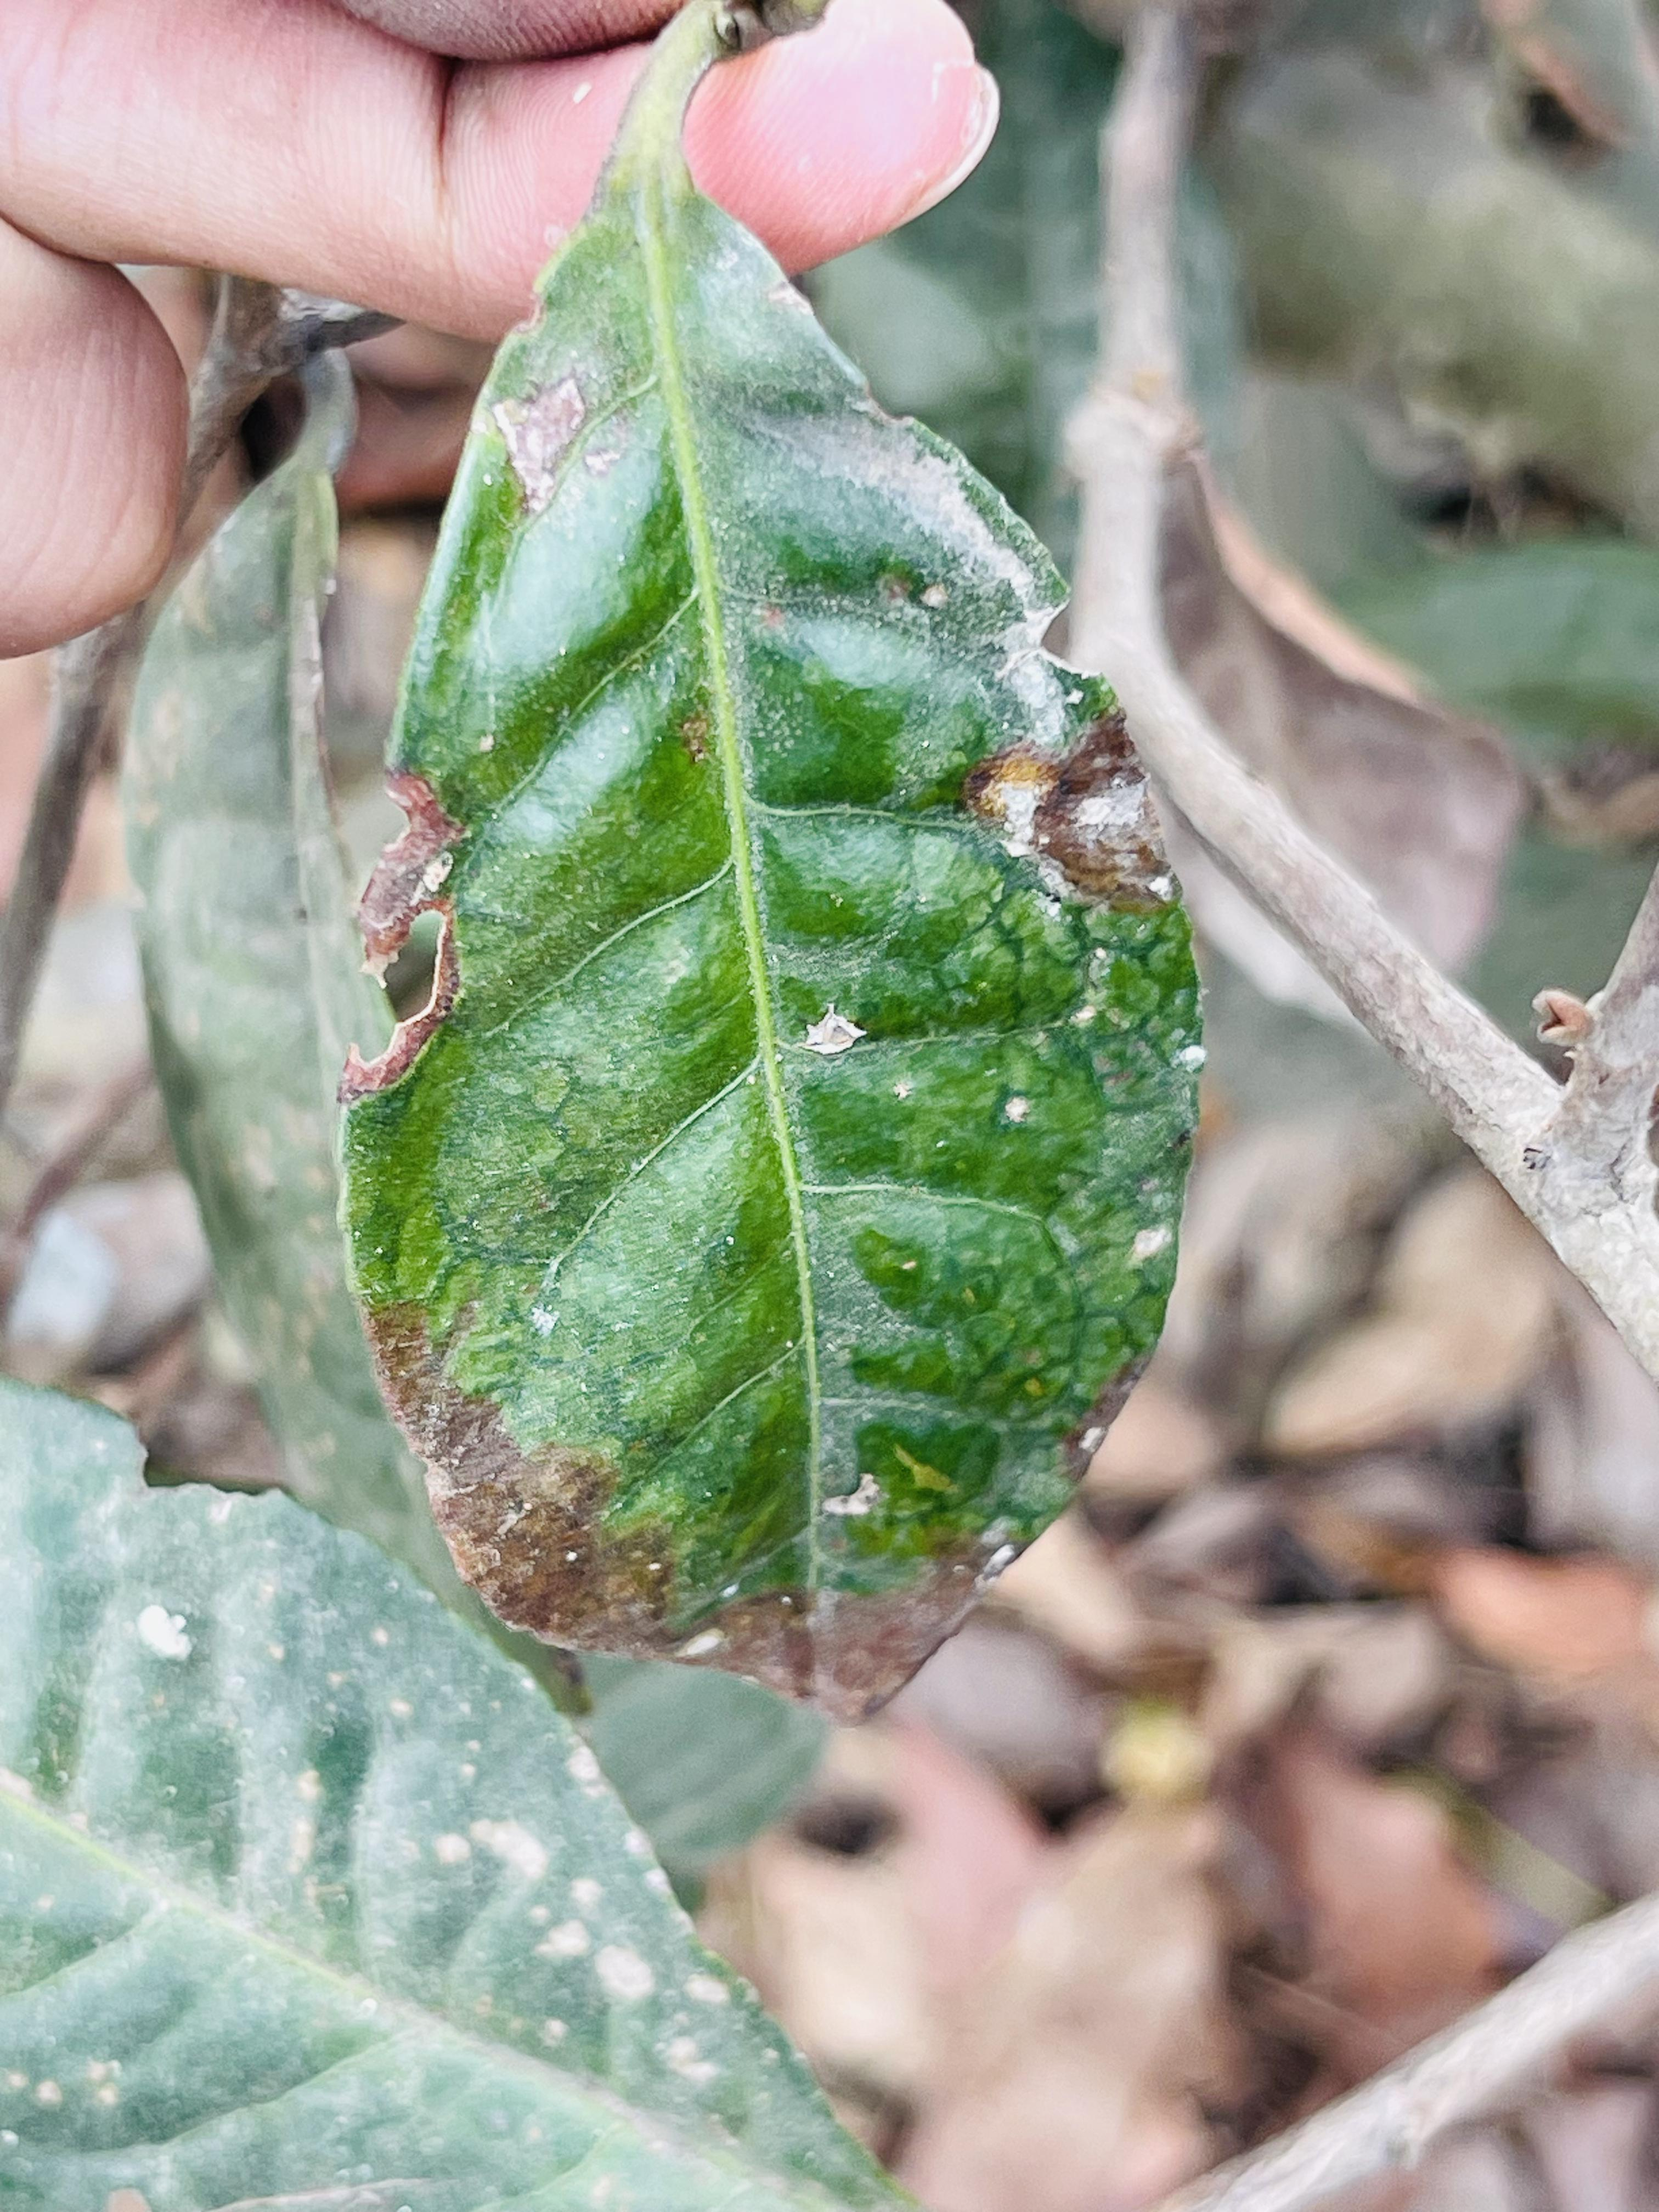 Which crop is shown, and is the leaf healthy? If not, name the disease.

tea, red rust
